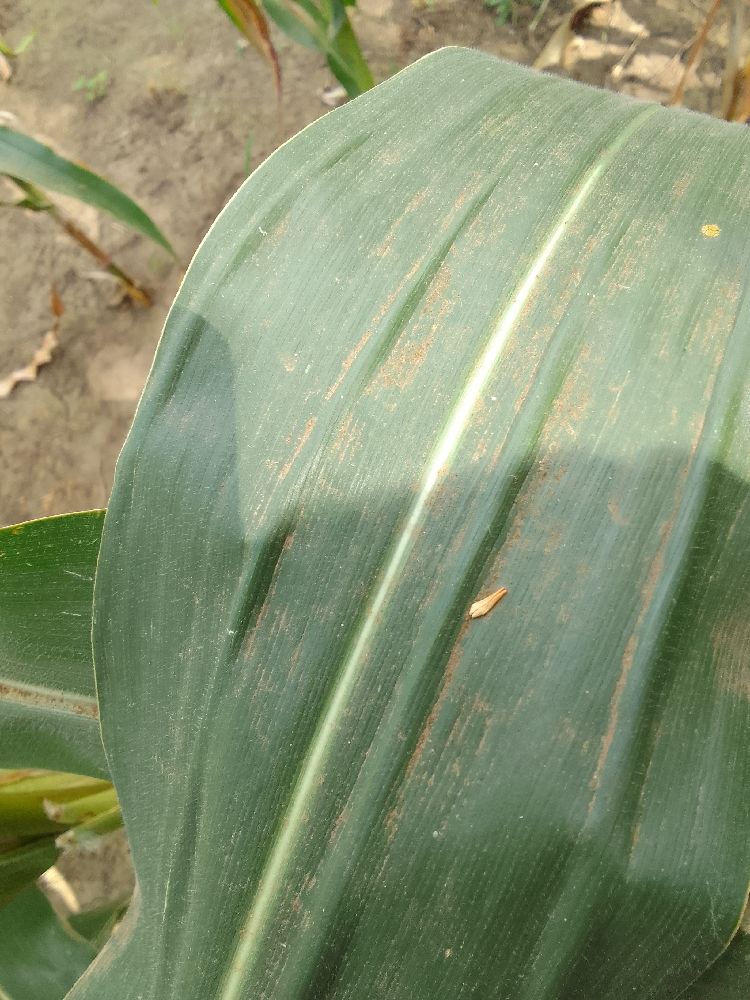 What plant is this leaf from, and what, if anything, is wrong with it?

maize, healthy
